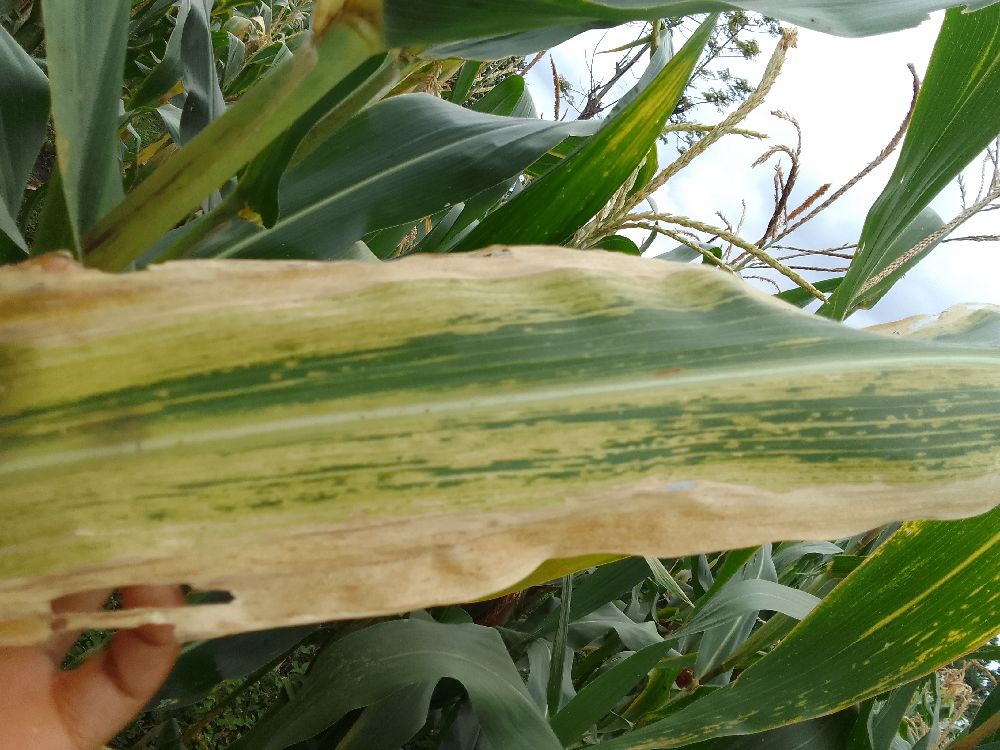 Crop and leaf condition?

maize, maize lethal necrosis
